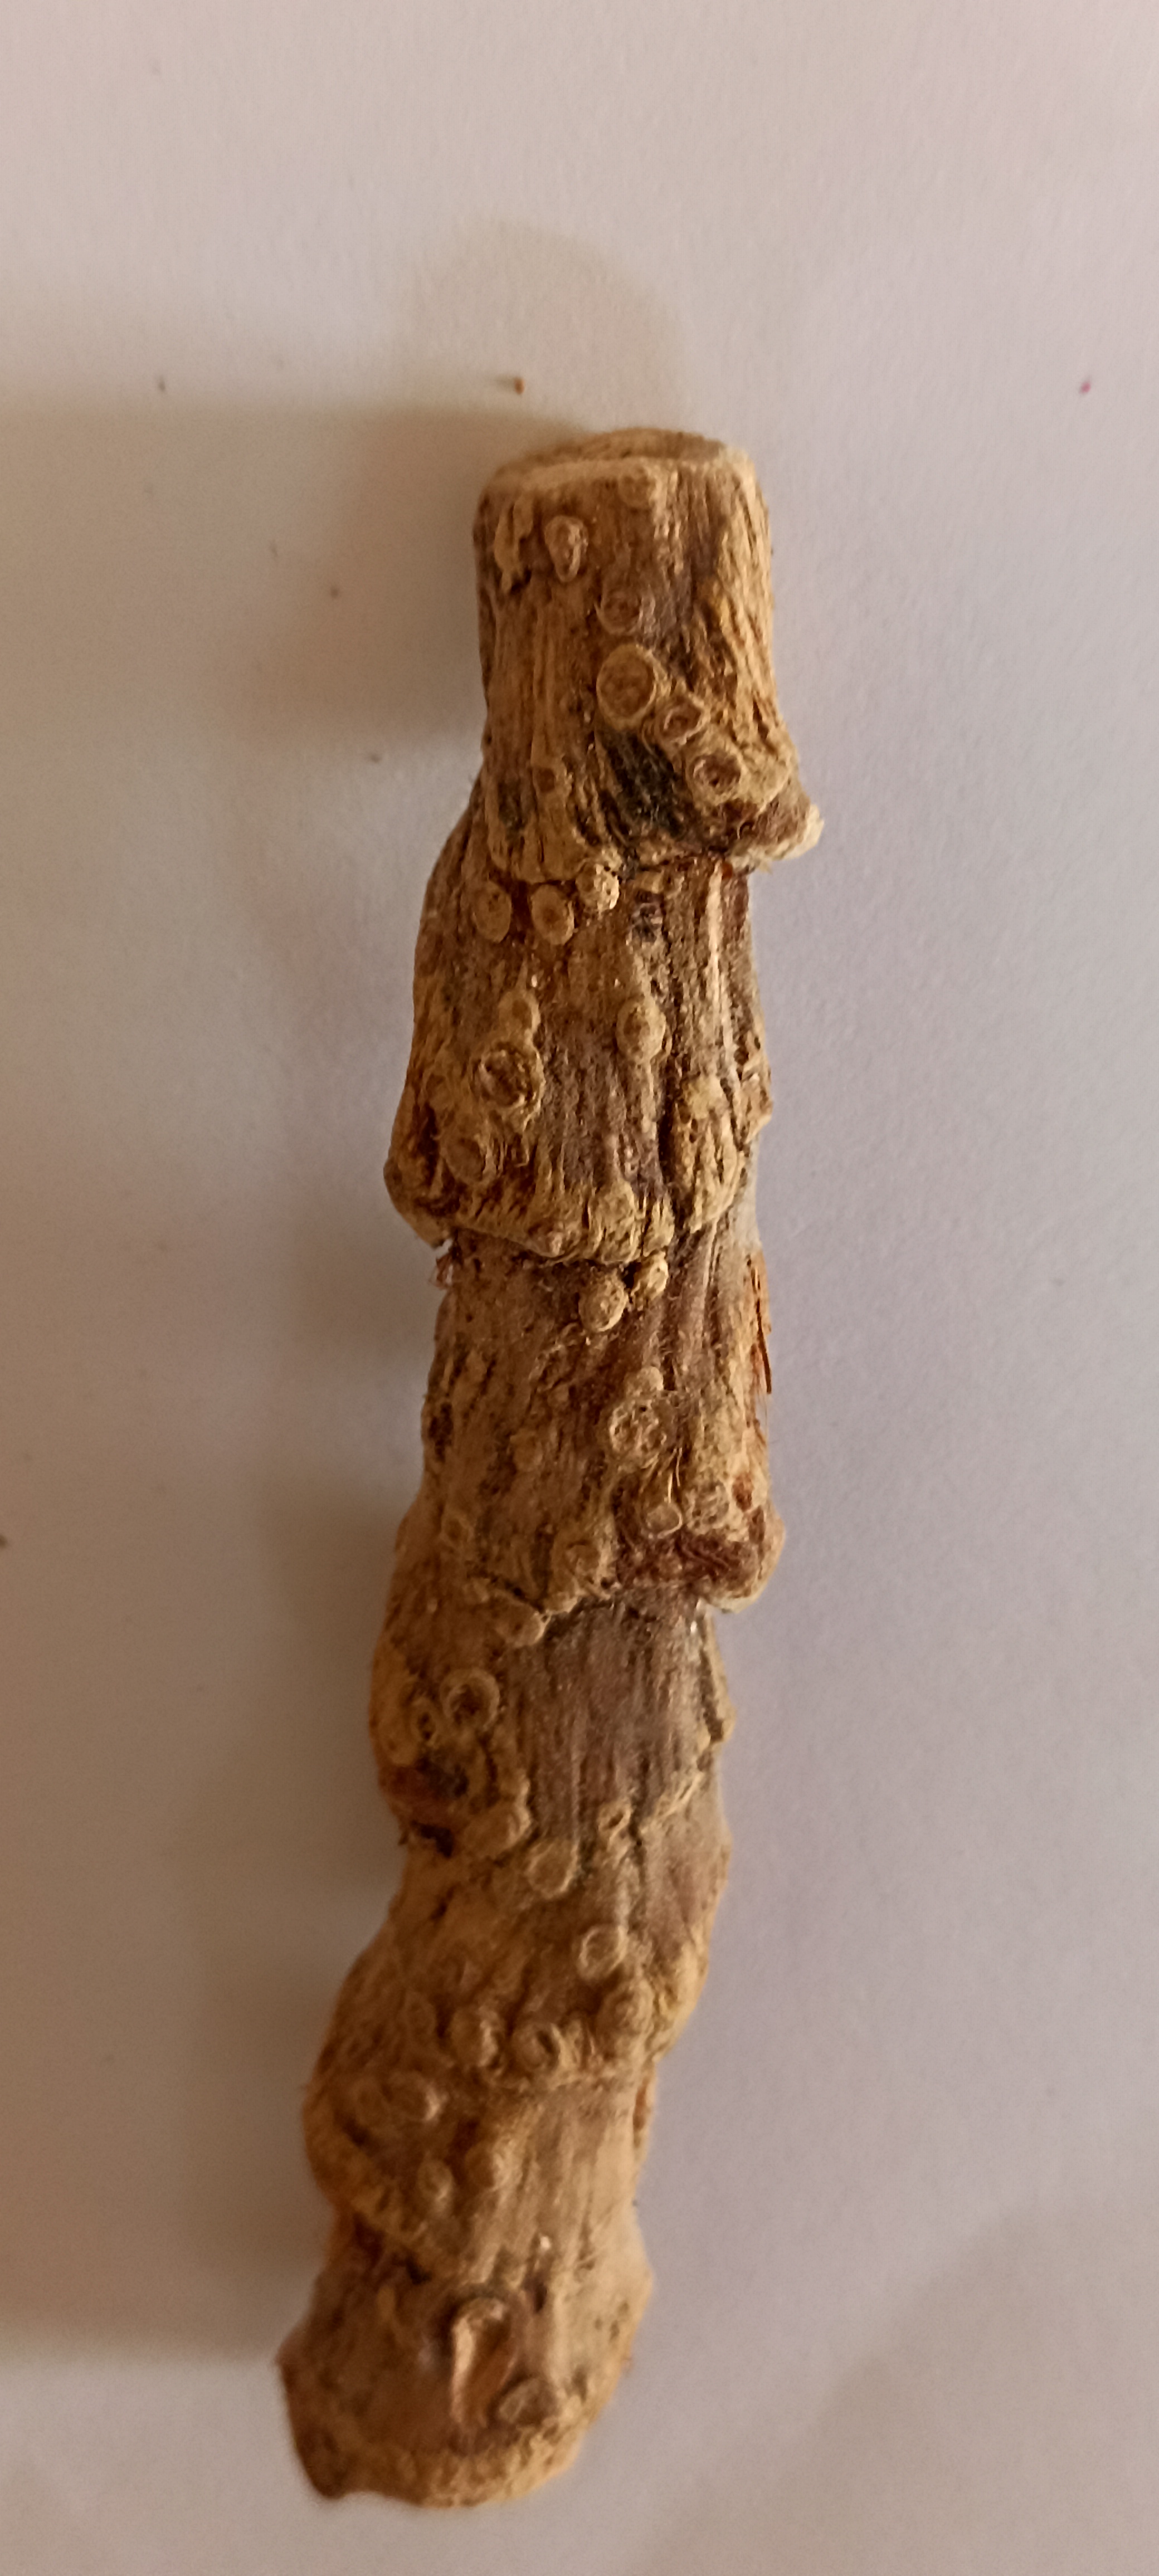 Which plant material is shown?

vekhand
